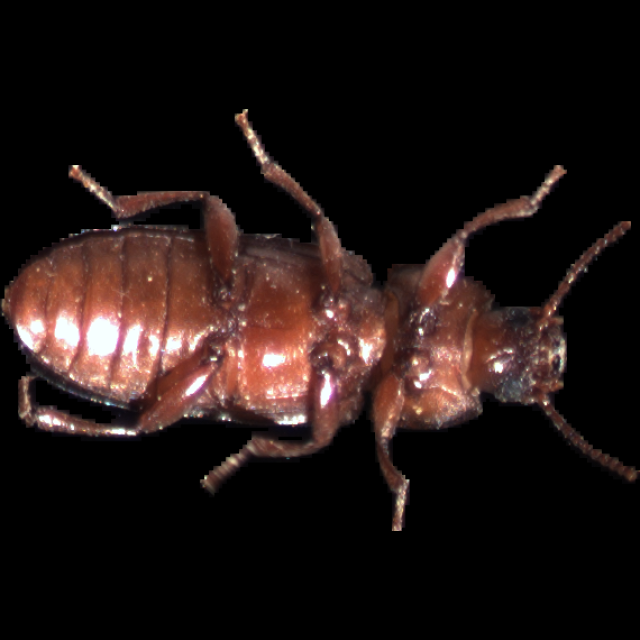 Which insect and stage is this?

mealworm beetle
